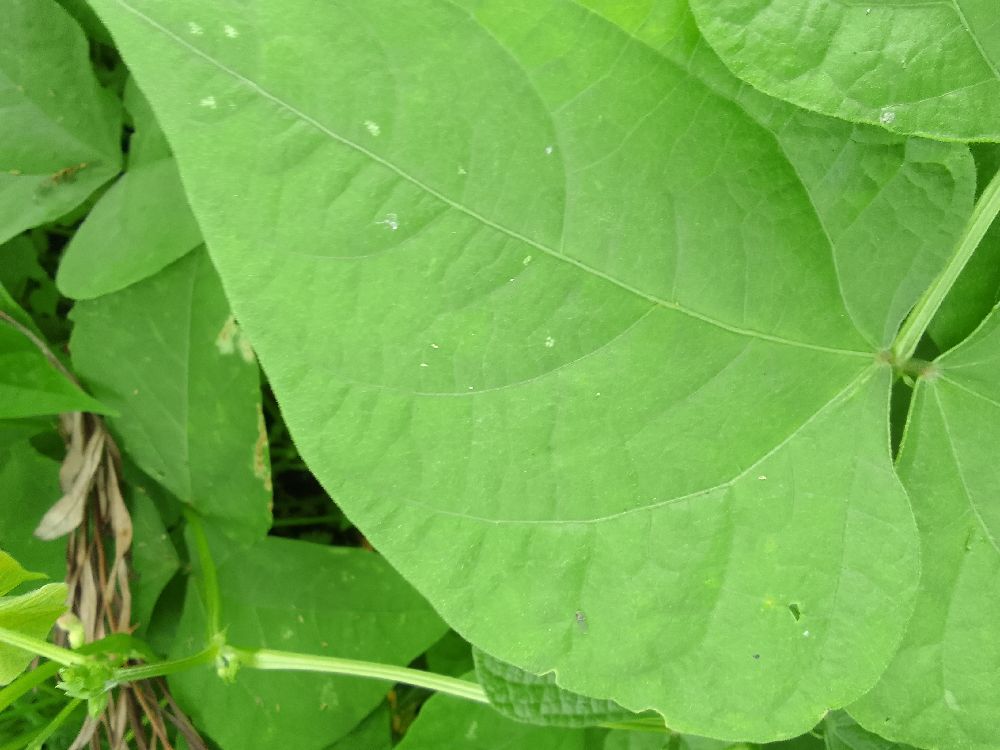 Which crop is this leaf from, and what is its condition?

common bean, healthy
